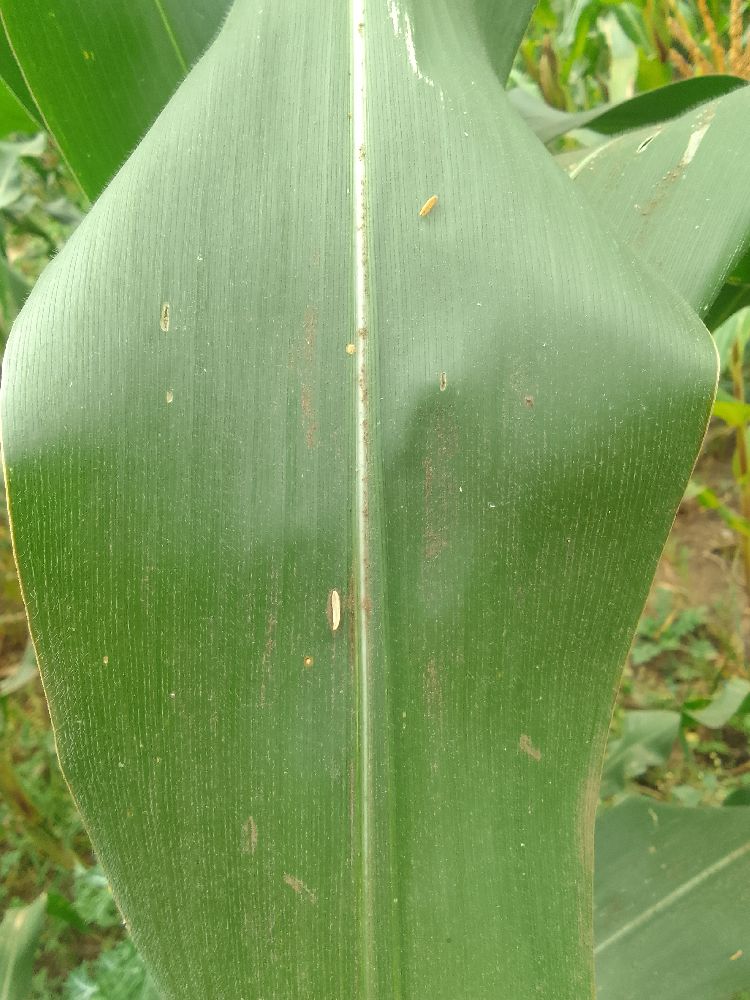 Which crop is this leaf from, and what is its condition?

maize, healthy
